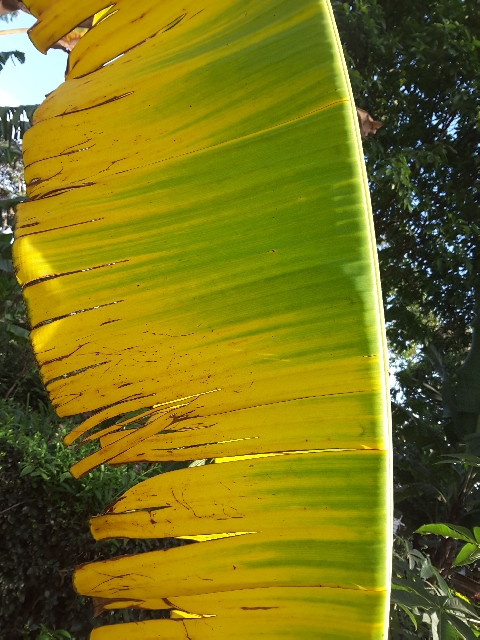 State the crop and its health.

banana, fusarium wilt race 1
